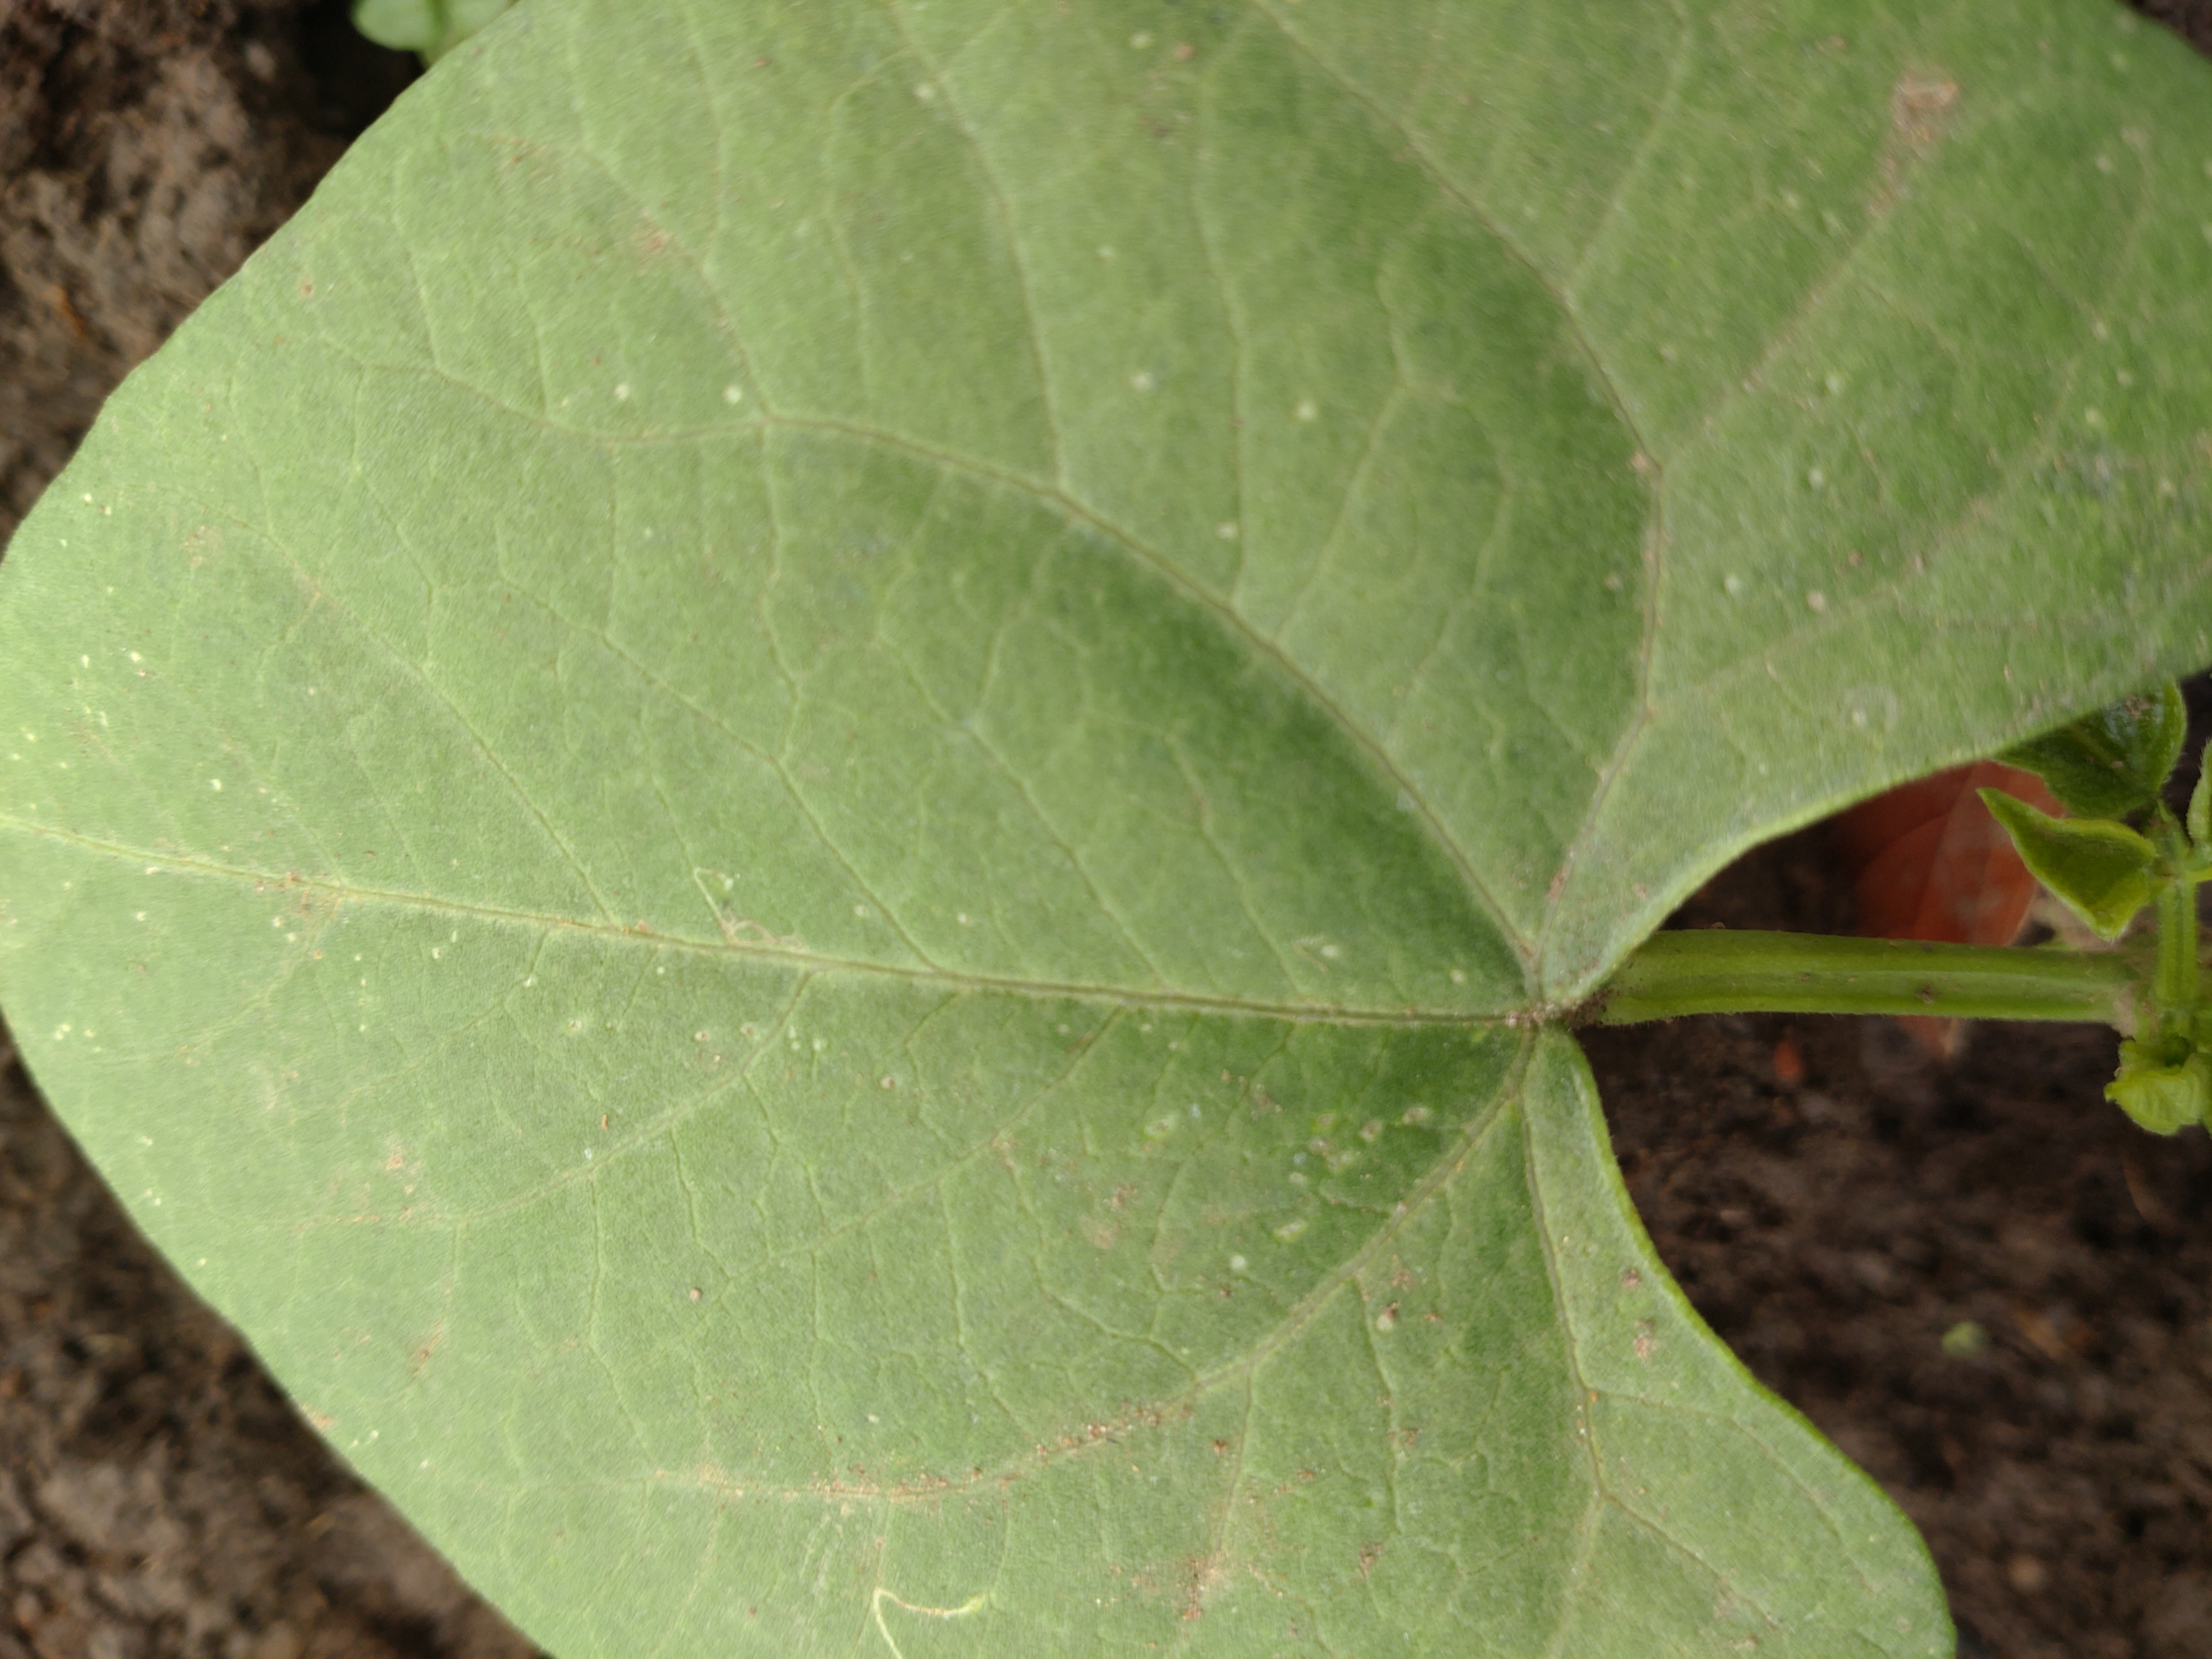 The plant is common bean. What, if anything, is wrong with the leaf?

healthy
